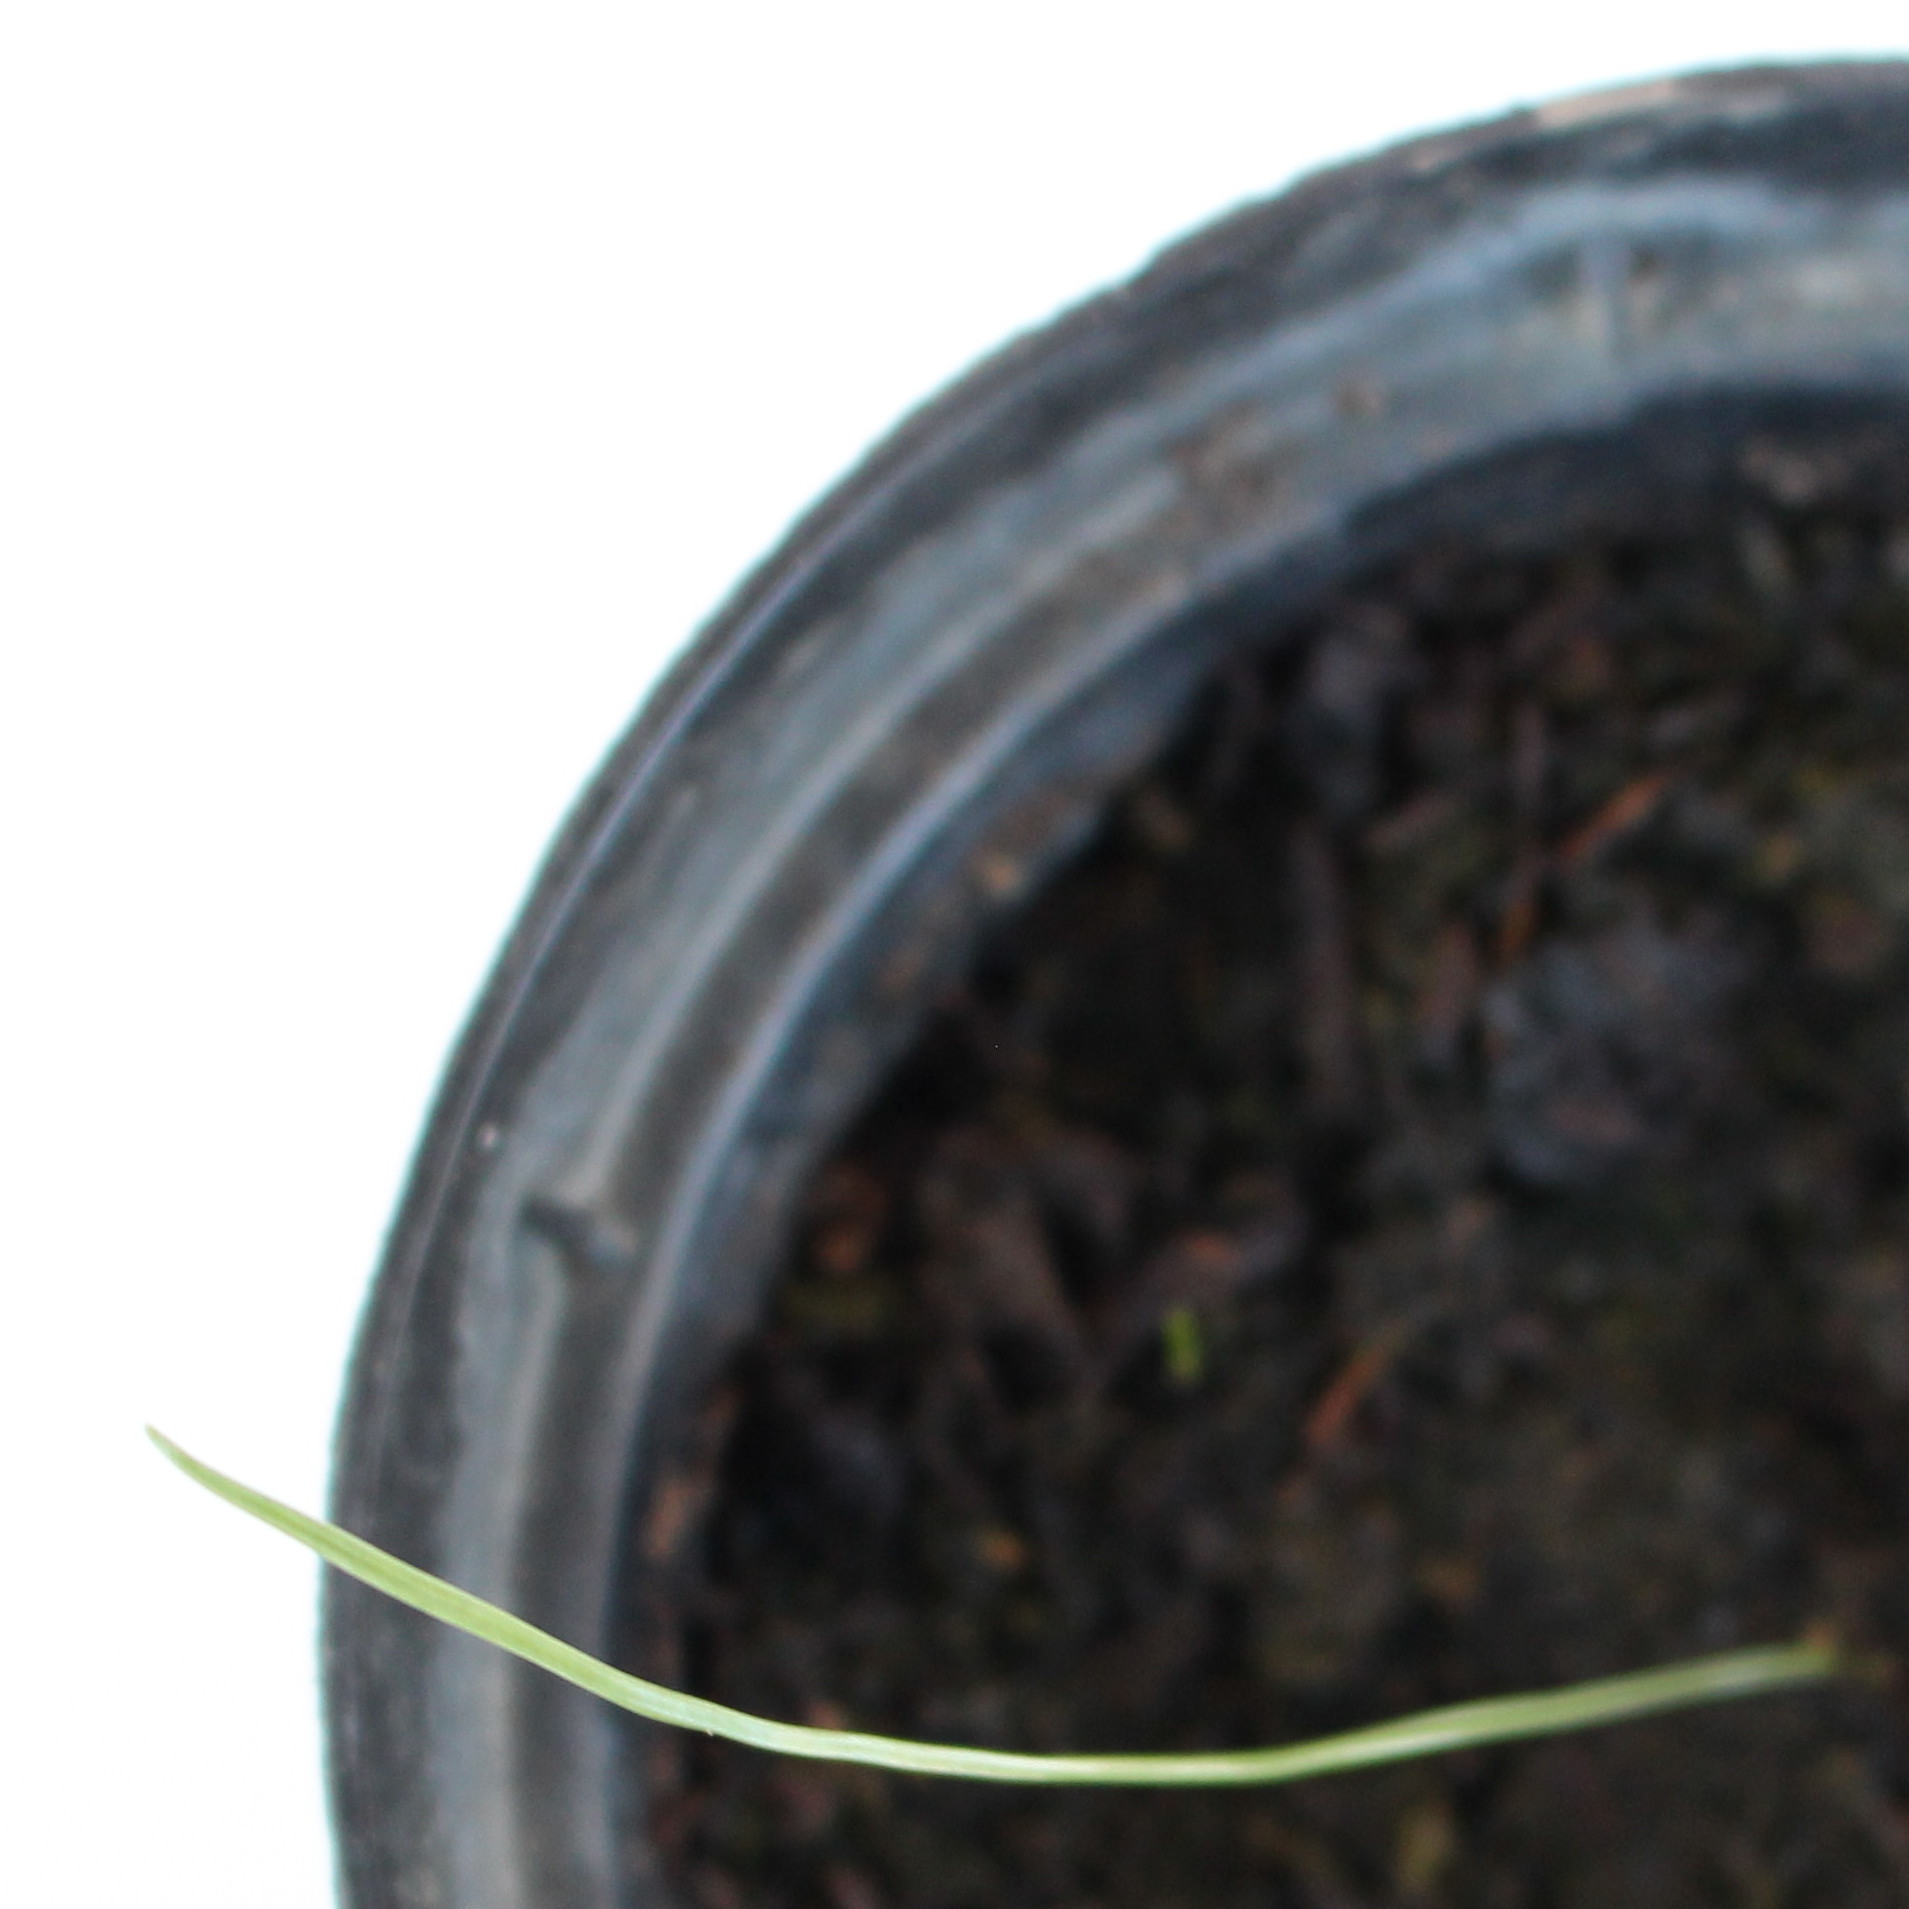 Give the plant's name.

Lolium multiflorum
